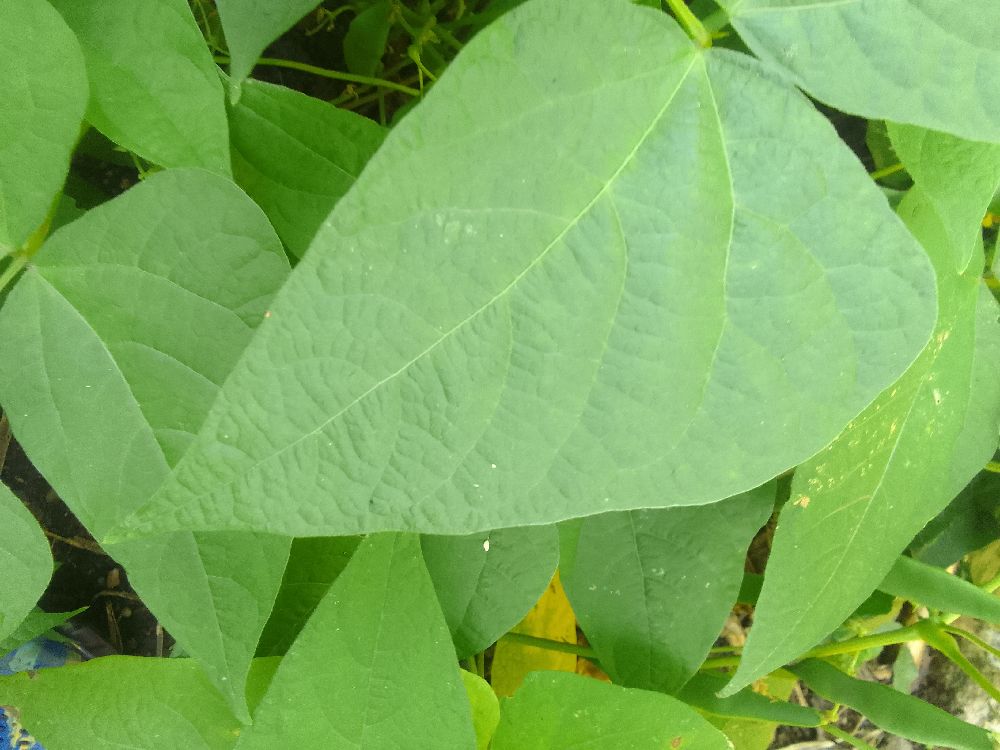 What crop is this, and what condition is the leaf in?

common bean, healthy
